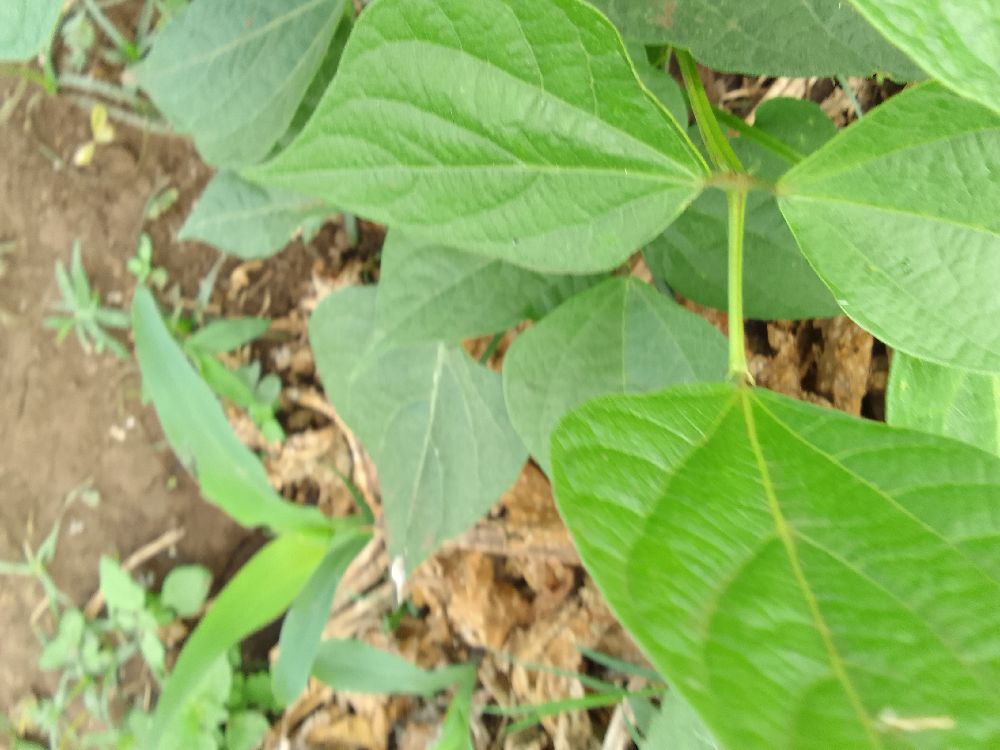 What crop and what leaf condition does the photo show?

common bean, healthy
